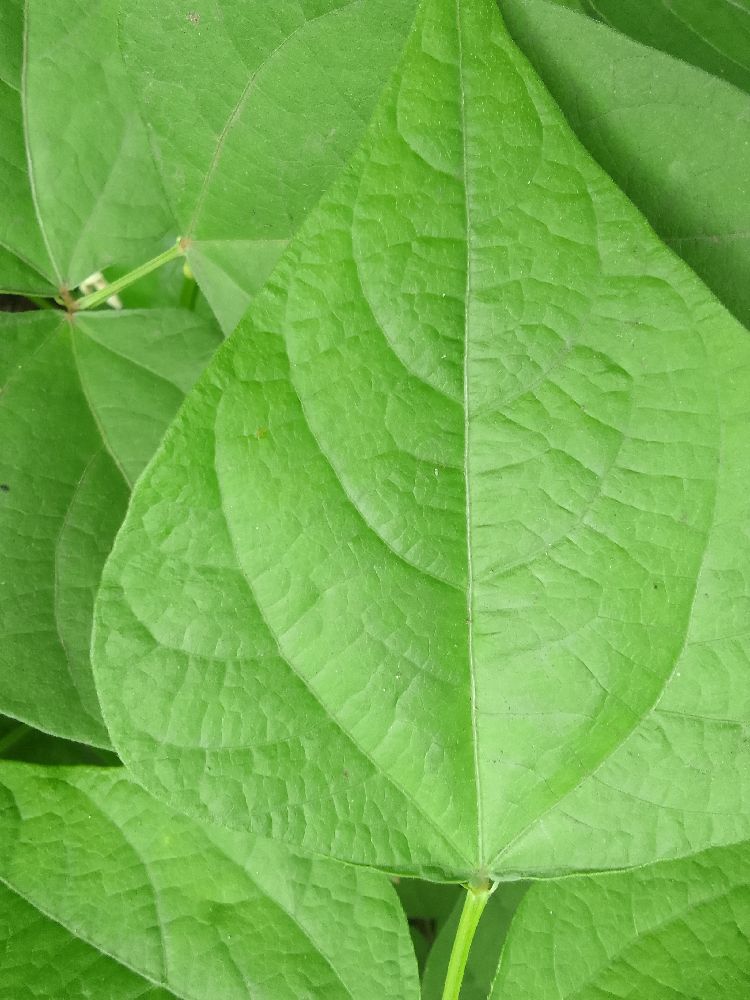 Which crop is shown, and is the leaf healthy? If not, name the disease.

common bean, healthy
